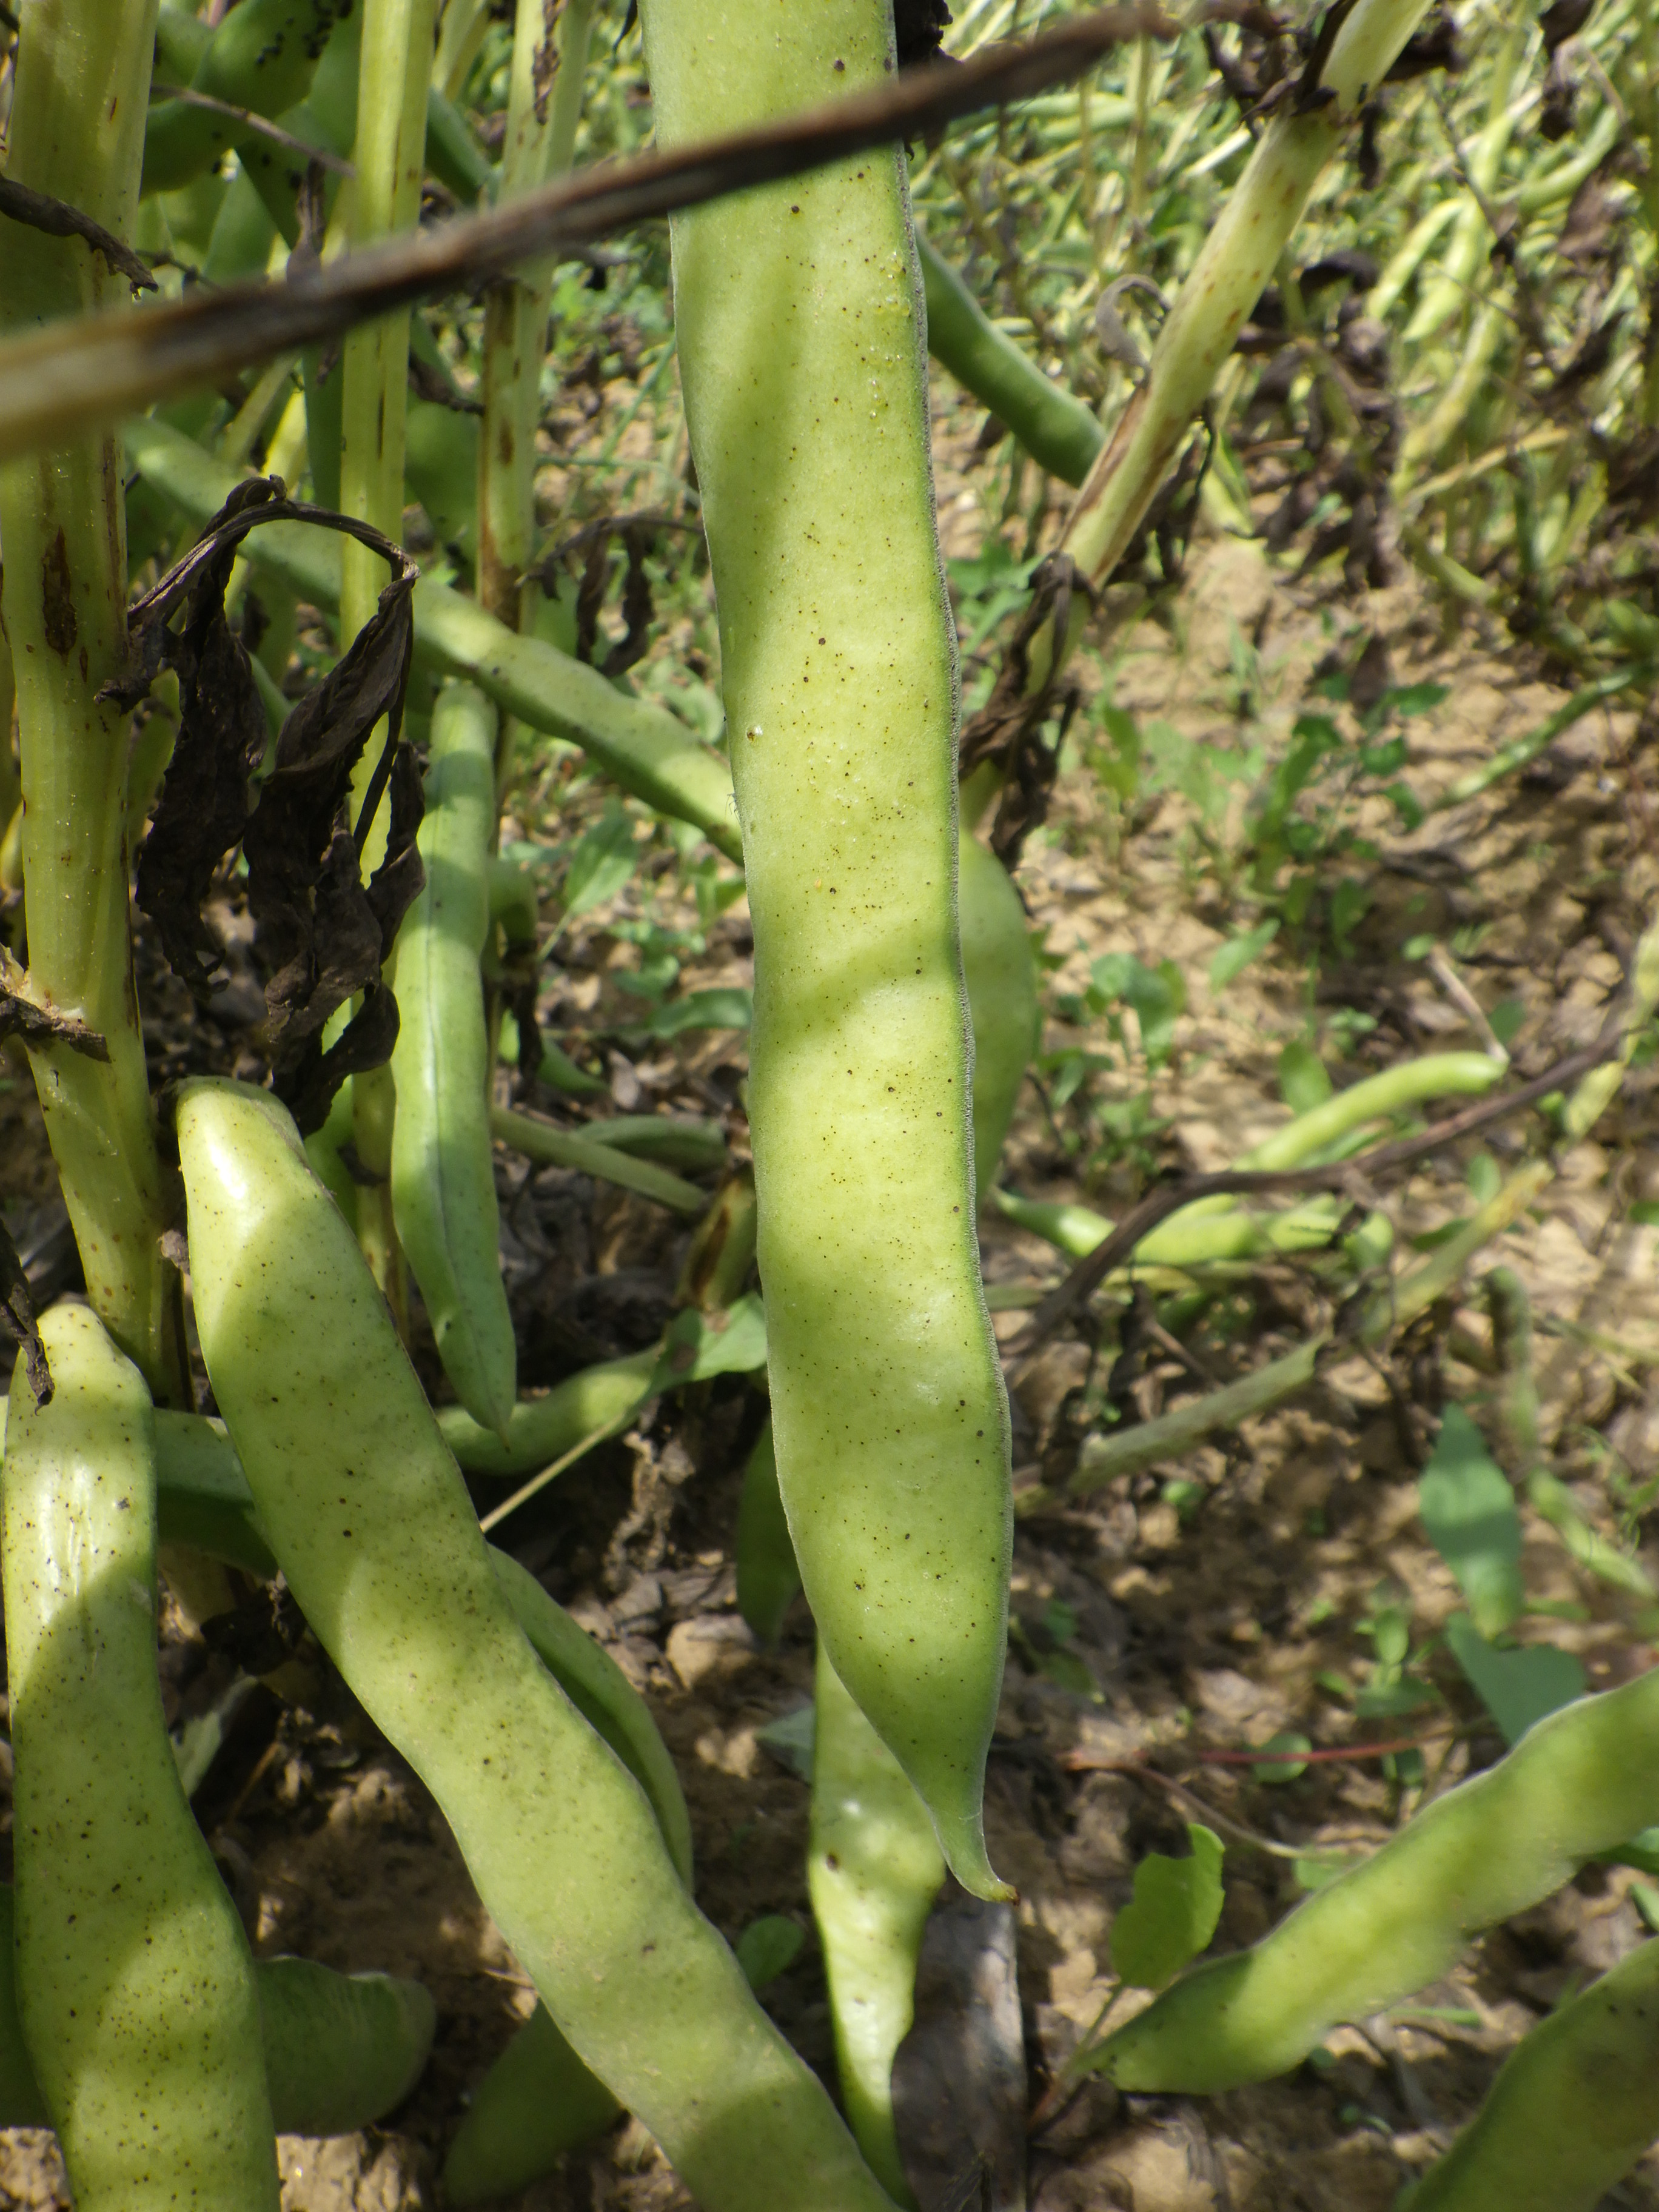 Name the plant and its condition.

faba bean, chocolate spot, rust
